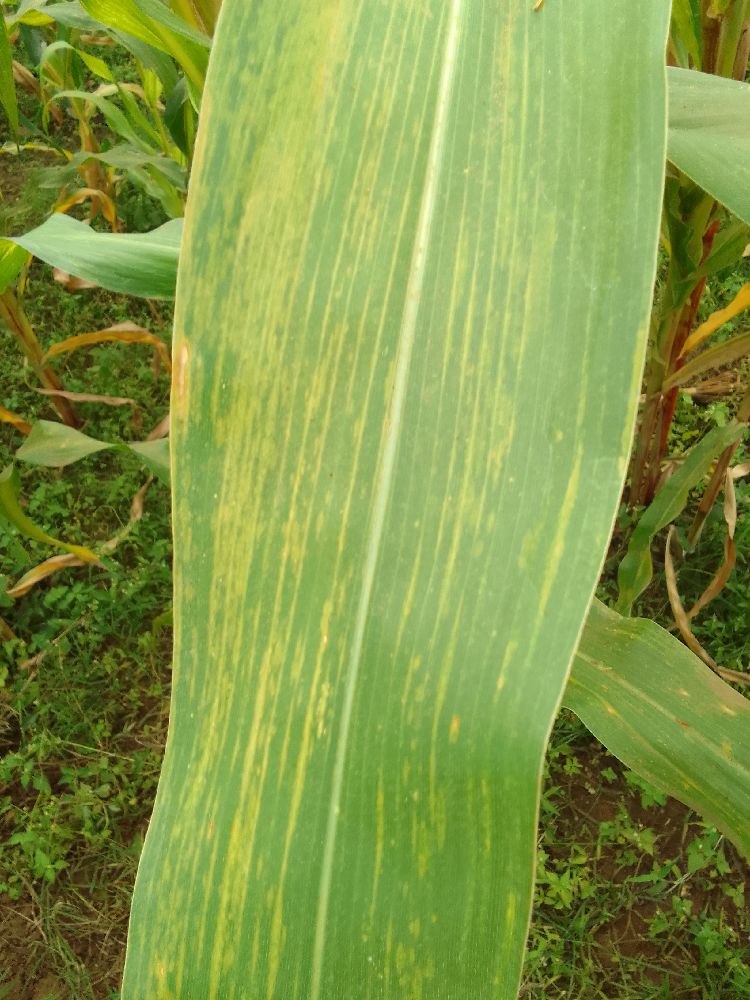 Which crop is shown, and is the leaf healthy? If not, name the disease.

maize, maize lethal necrosis
